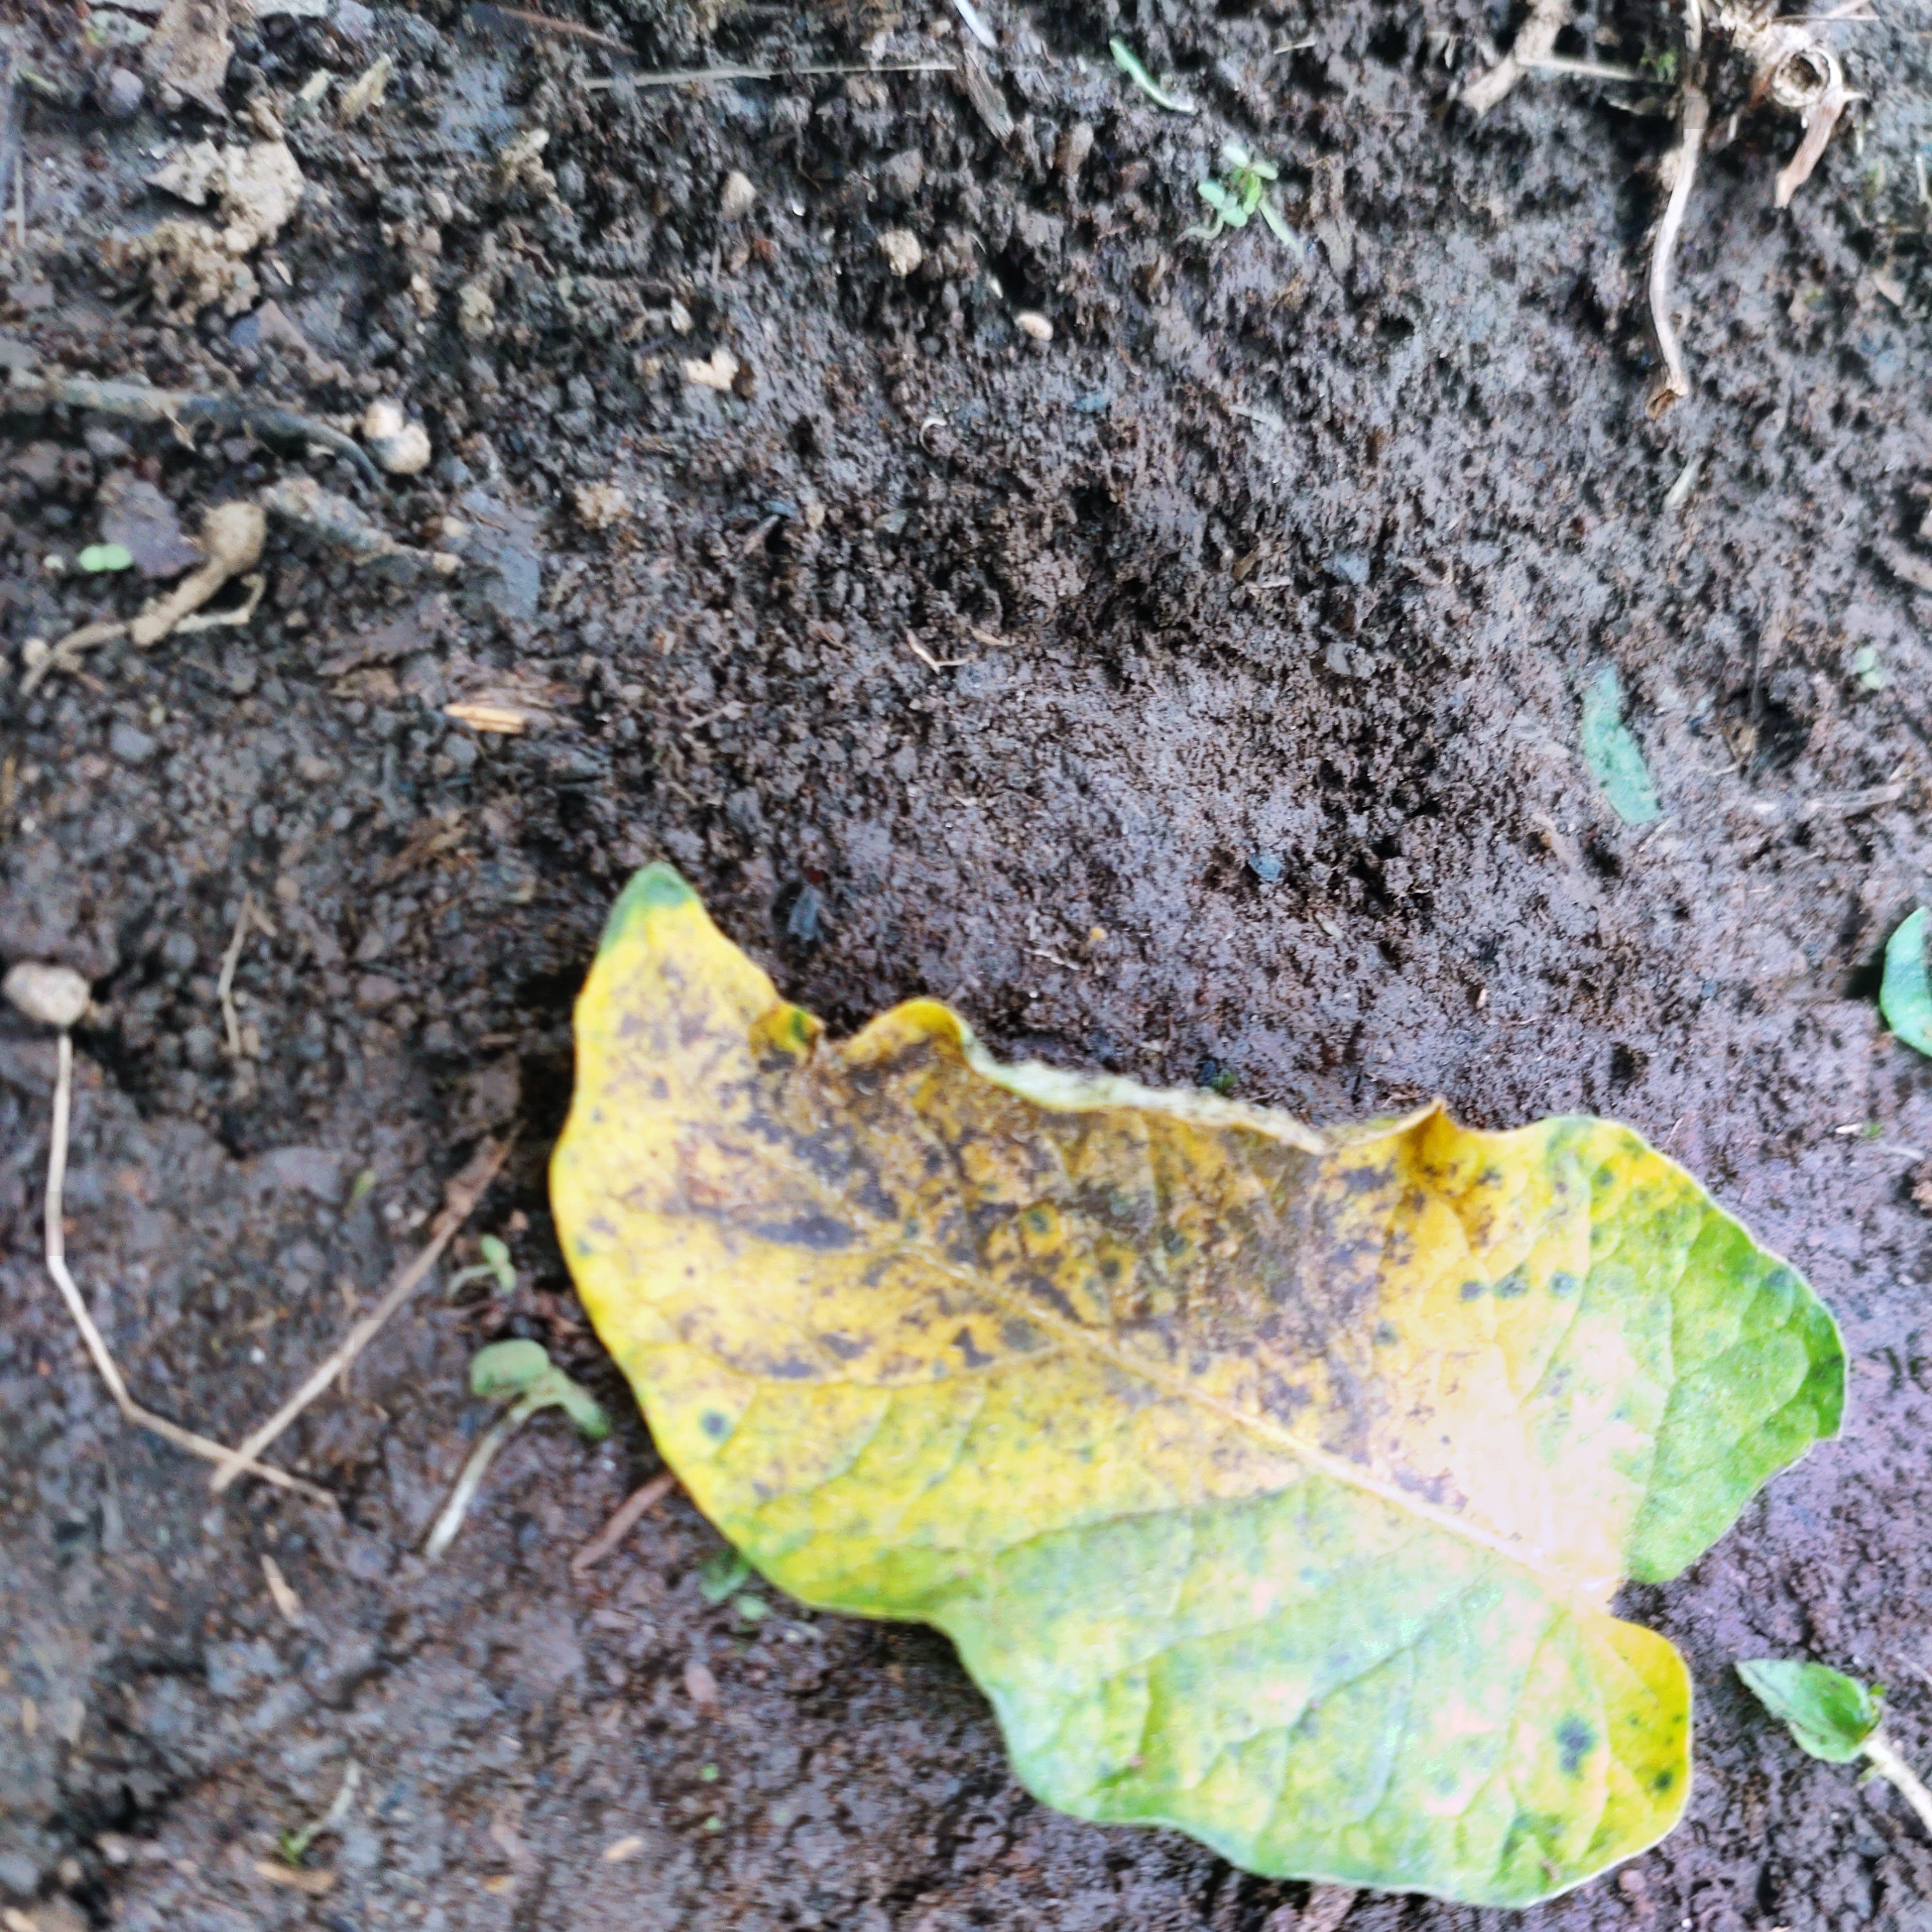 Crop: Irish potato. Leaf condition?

late blight
